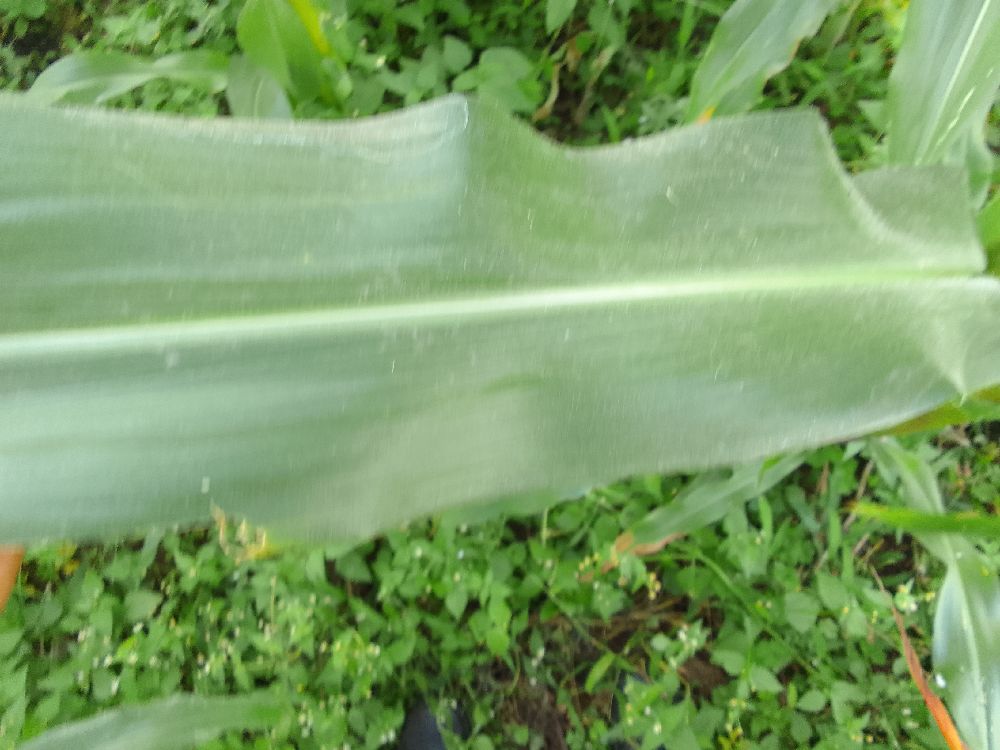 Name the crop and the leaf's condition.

maize, healthy
